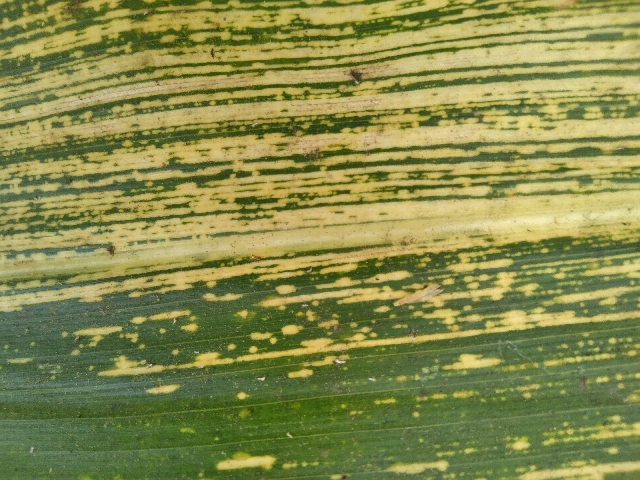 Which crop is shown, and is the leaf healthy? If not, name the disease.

maize, maize streak virus
